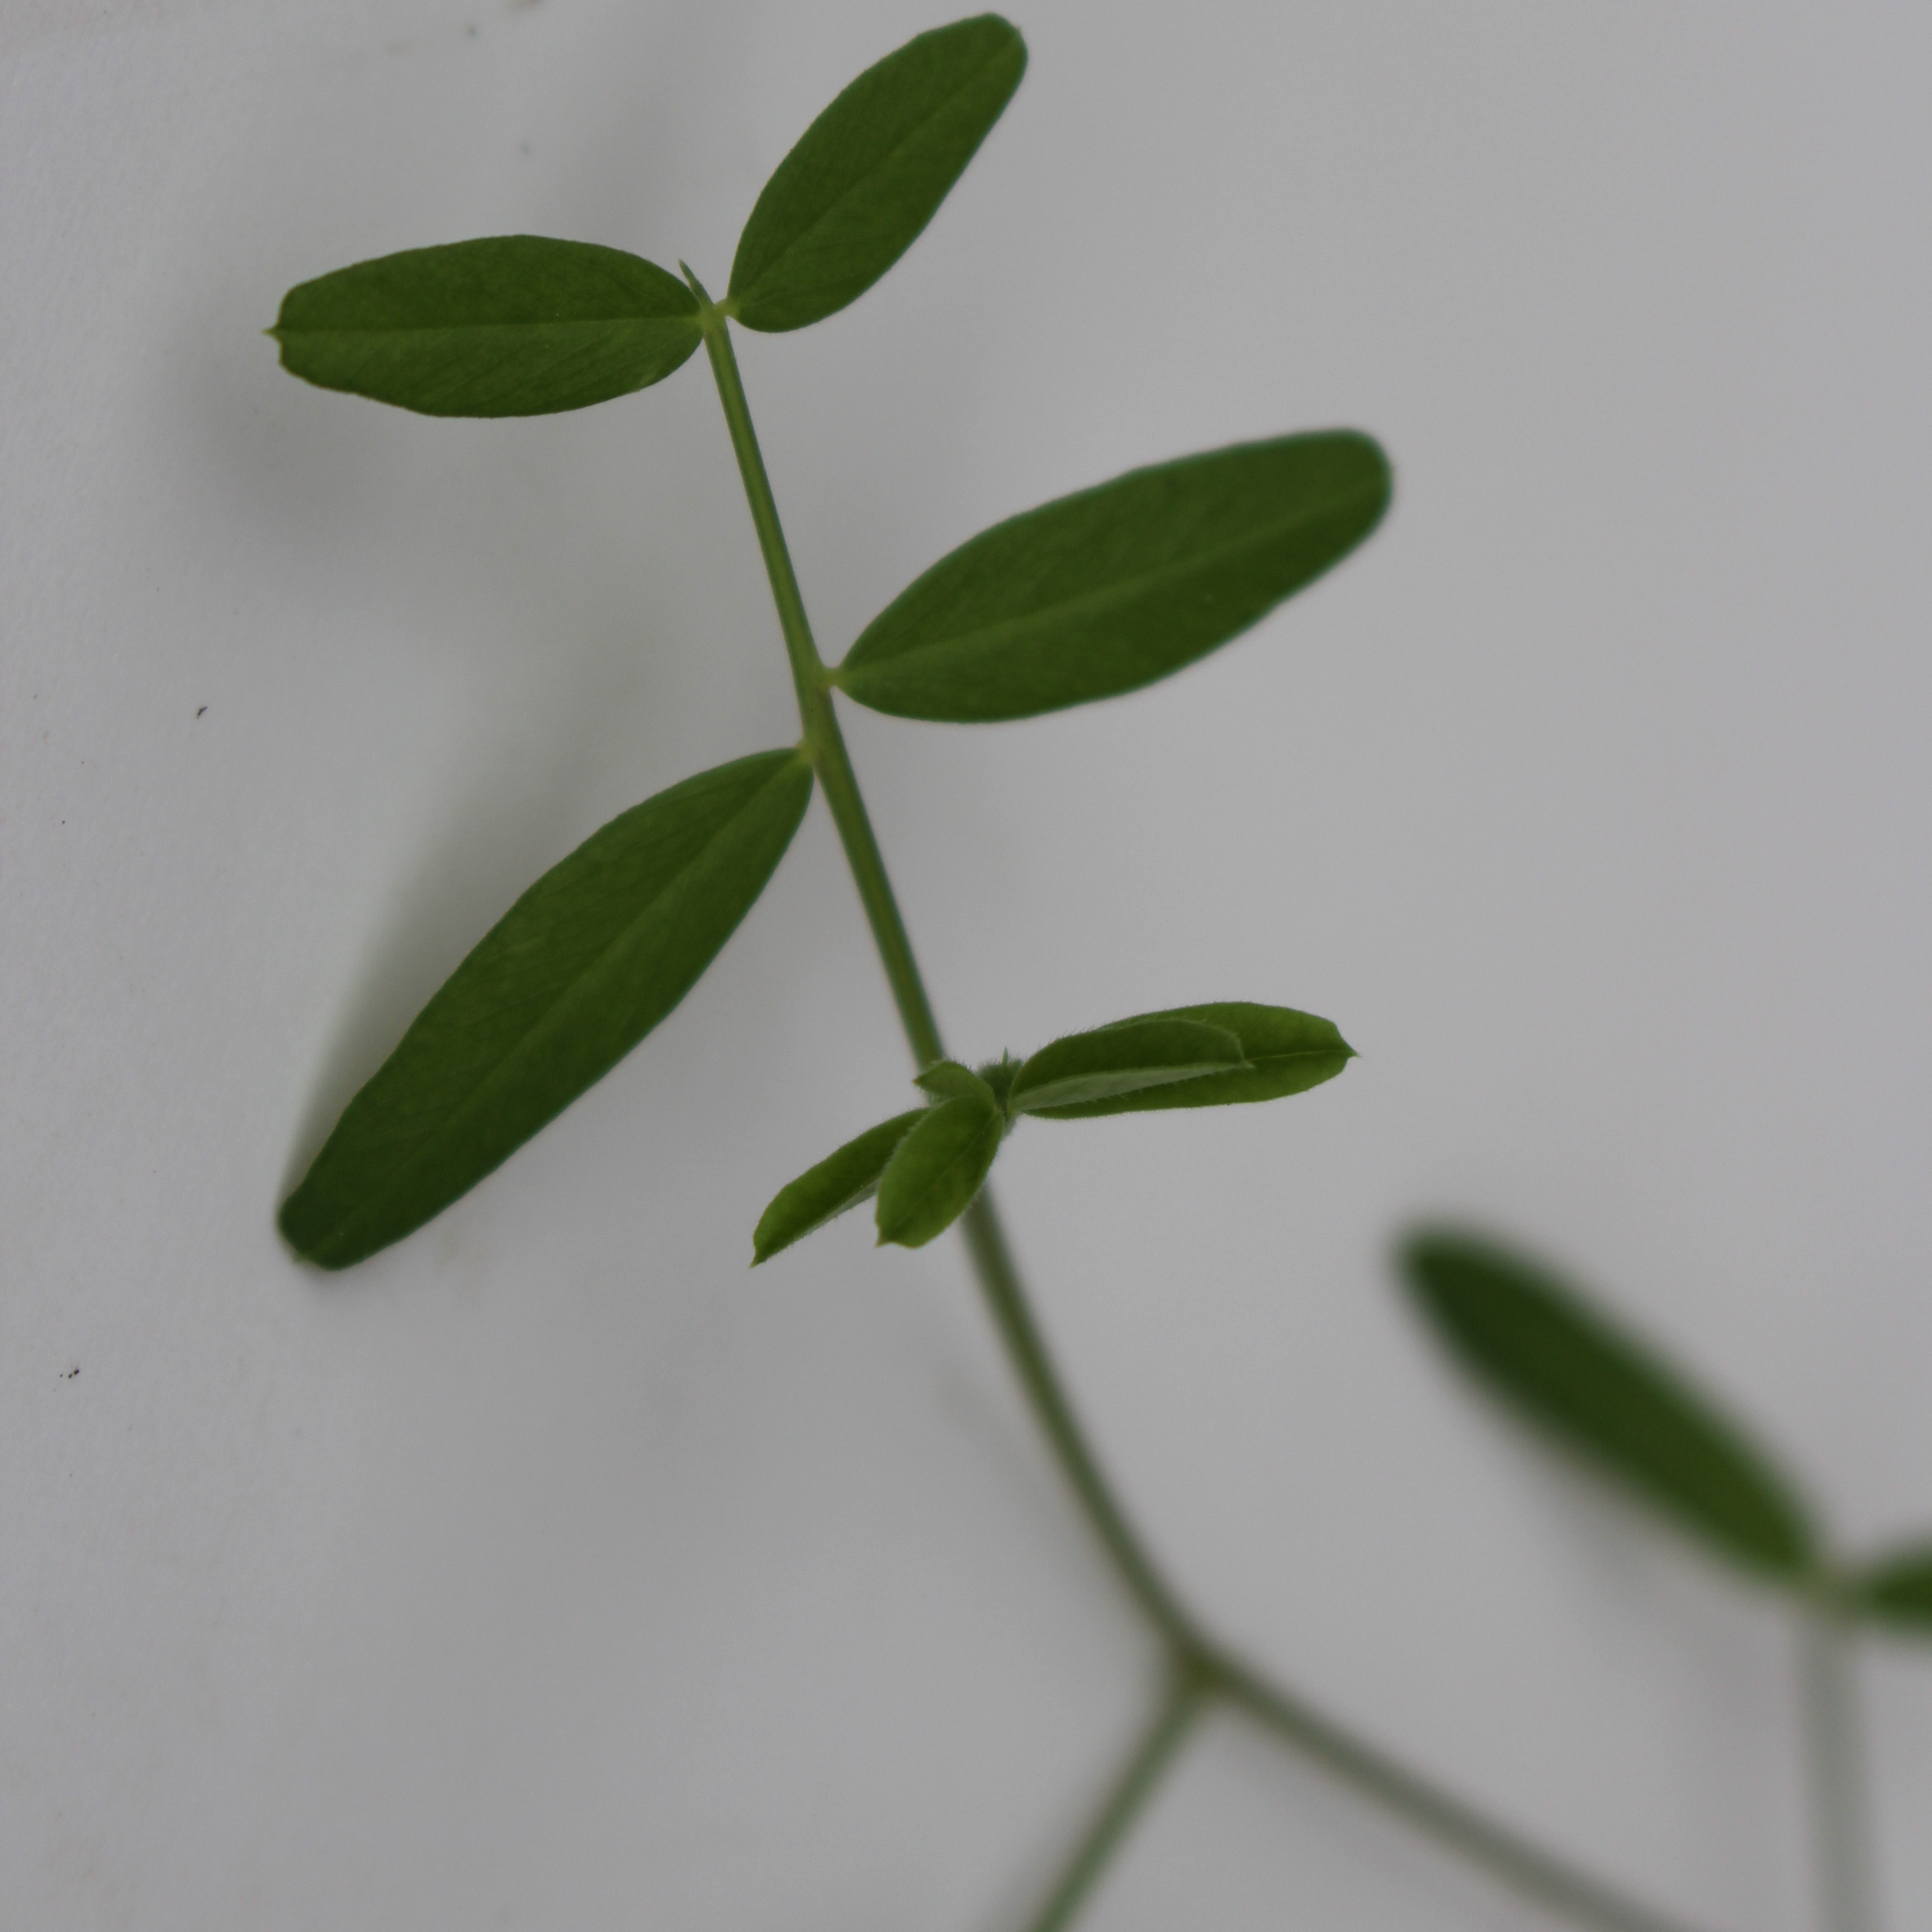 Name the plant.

Vicia sativa
